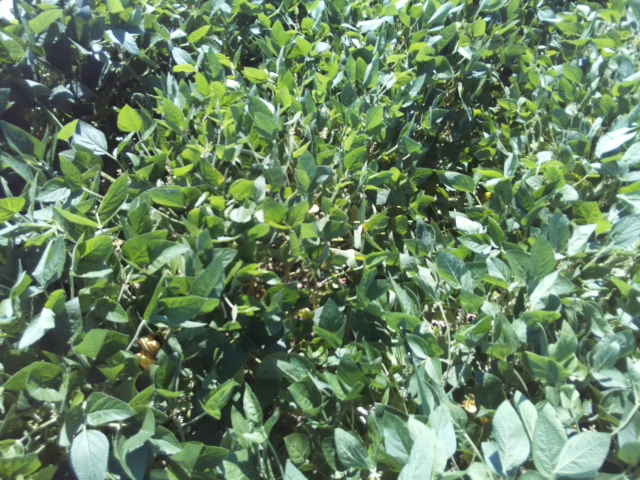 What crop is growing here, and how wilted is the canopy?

soybean, slight leaflet or petiole turgor loss in upper canopy
